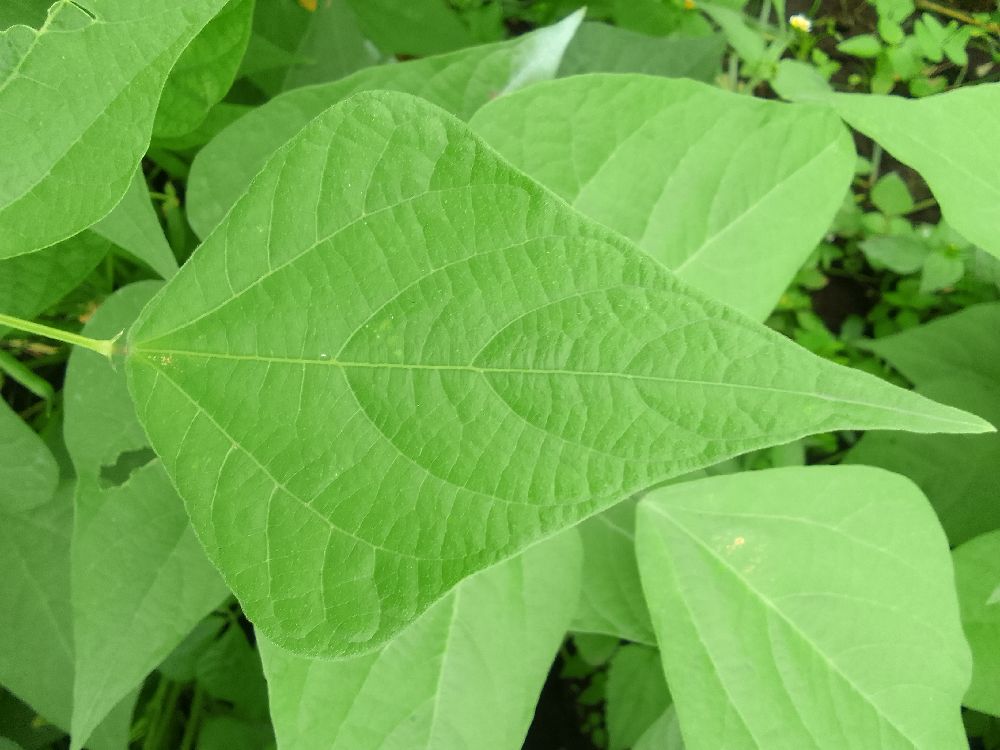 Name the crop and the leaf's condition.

common bean, healthy
